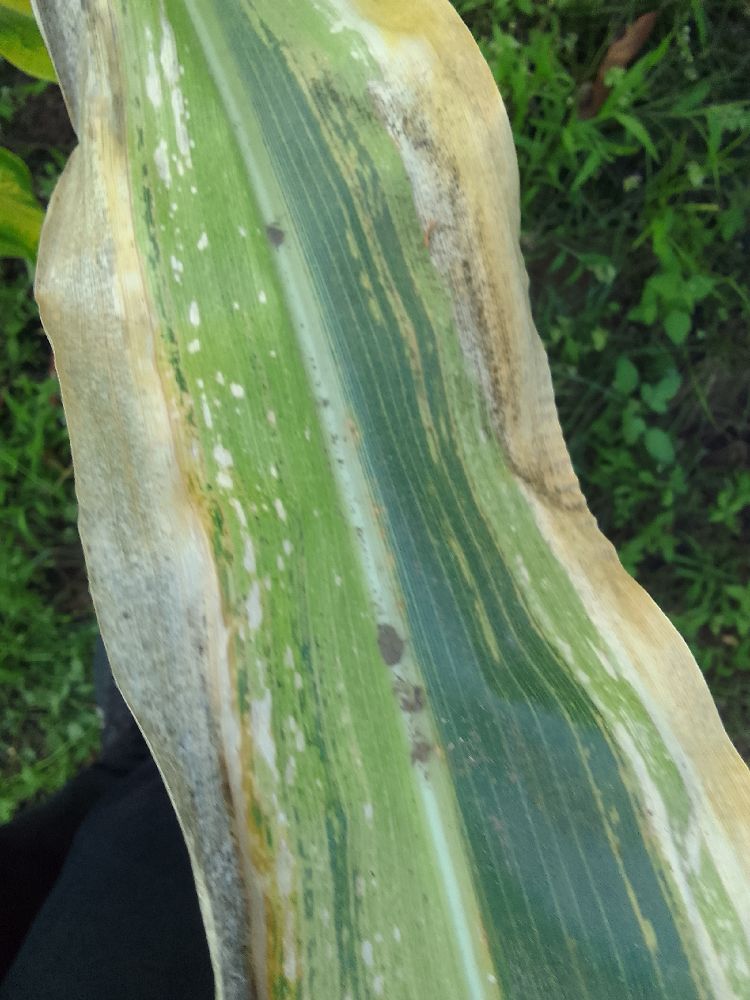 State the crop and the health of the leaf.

maize, maize lethal necrosis
